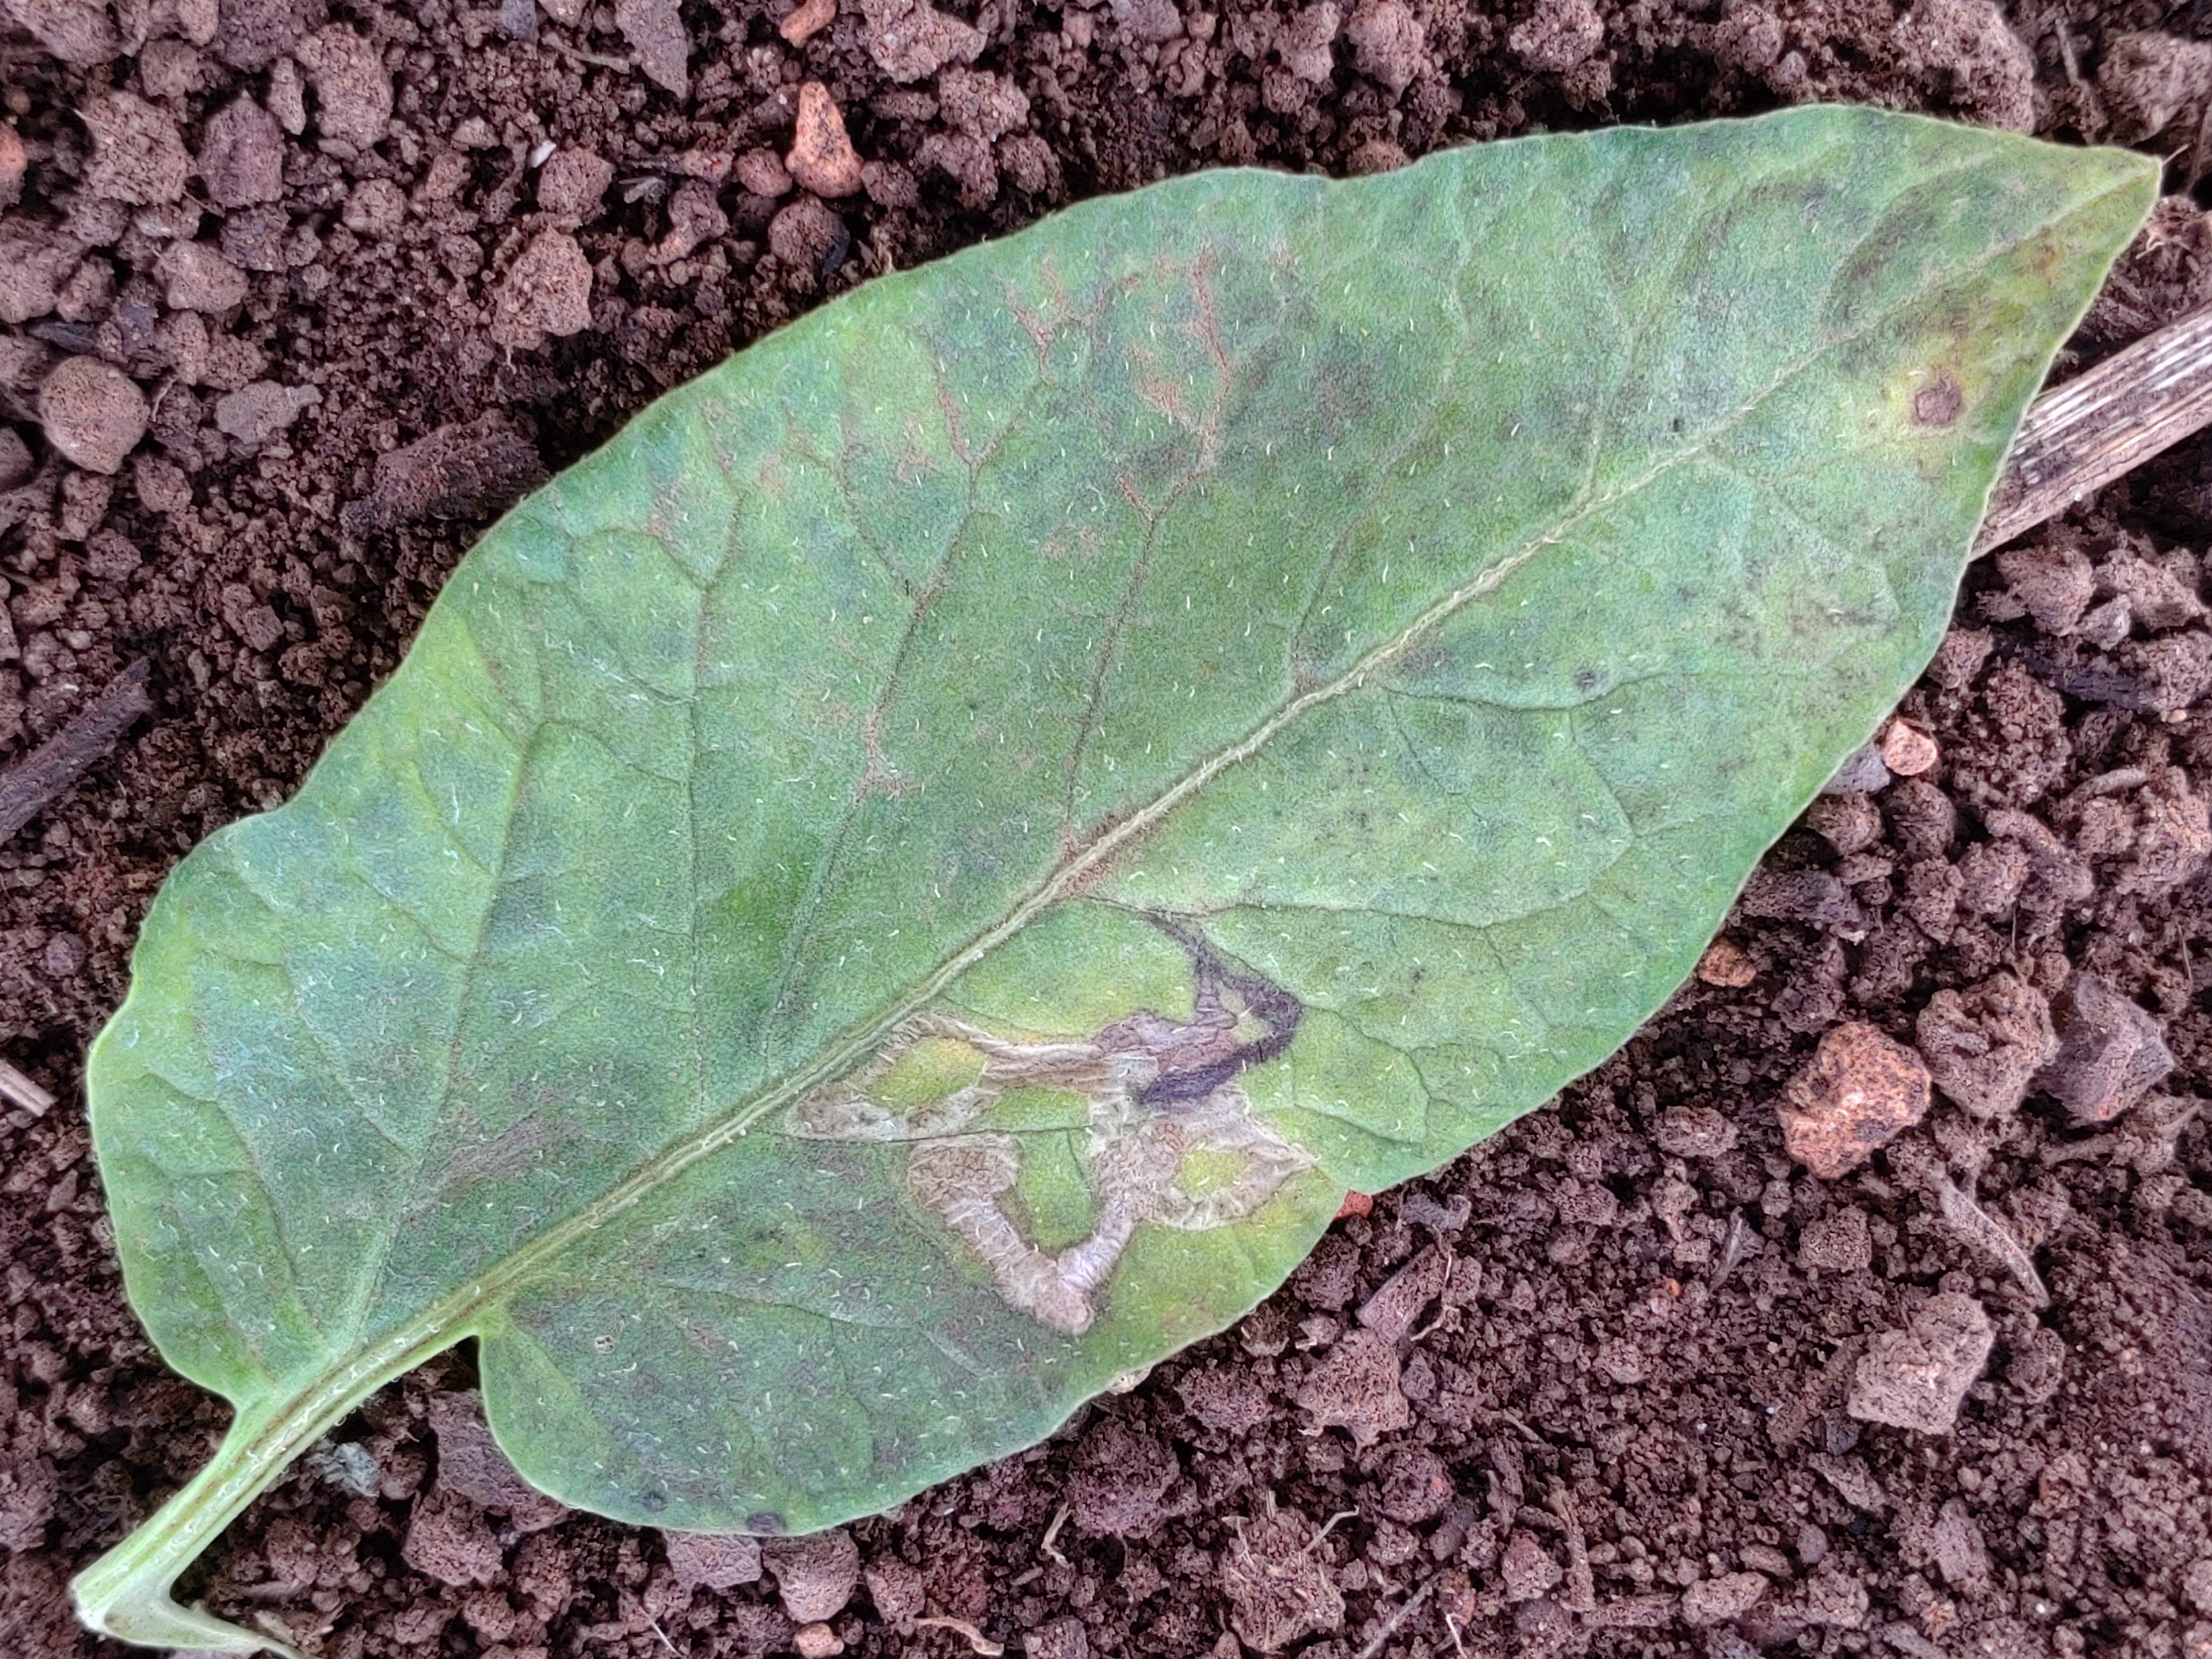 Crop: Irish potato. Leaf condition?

late blight
